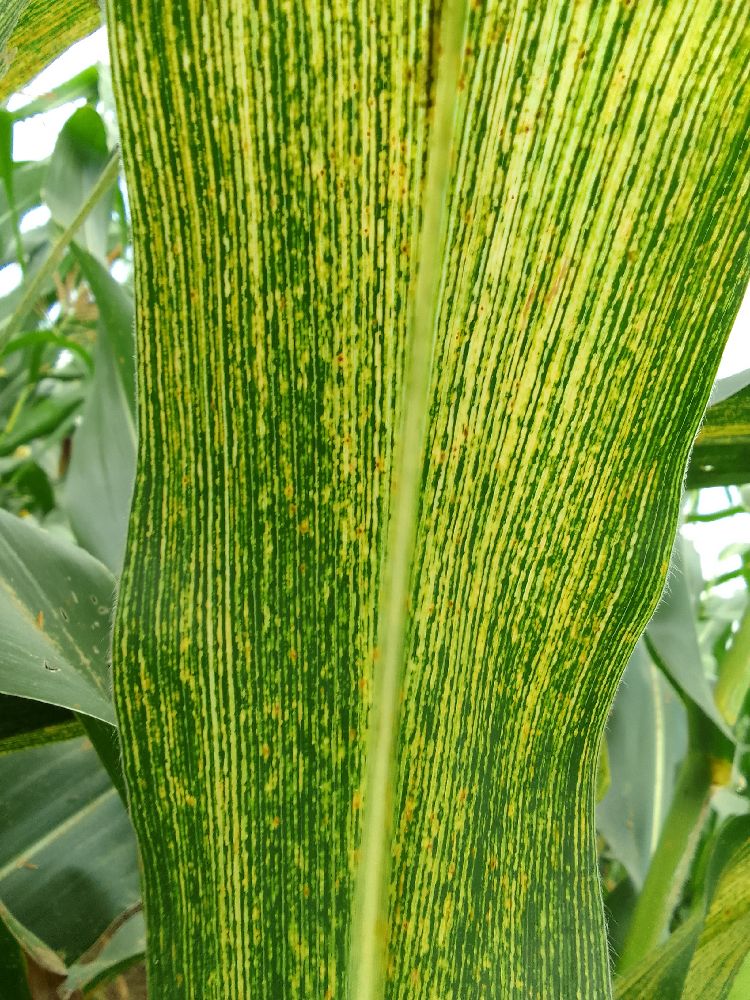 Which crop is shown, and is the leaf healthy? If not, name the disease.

maize, maize streak virus
